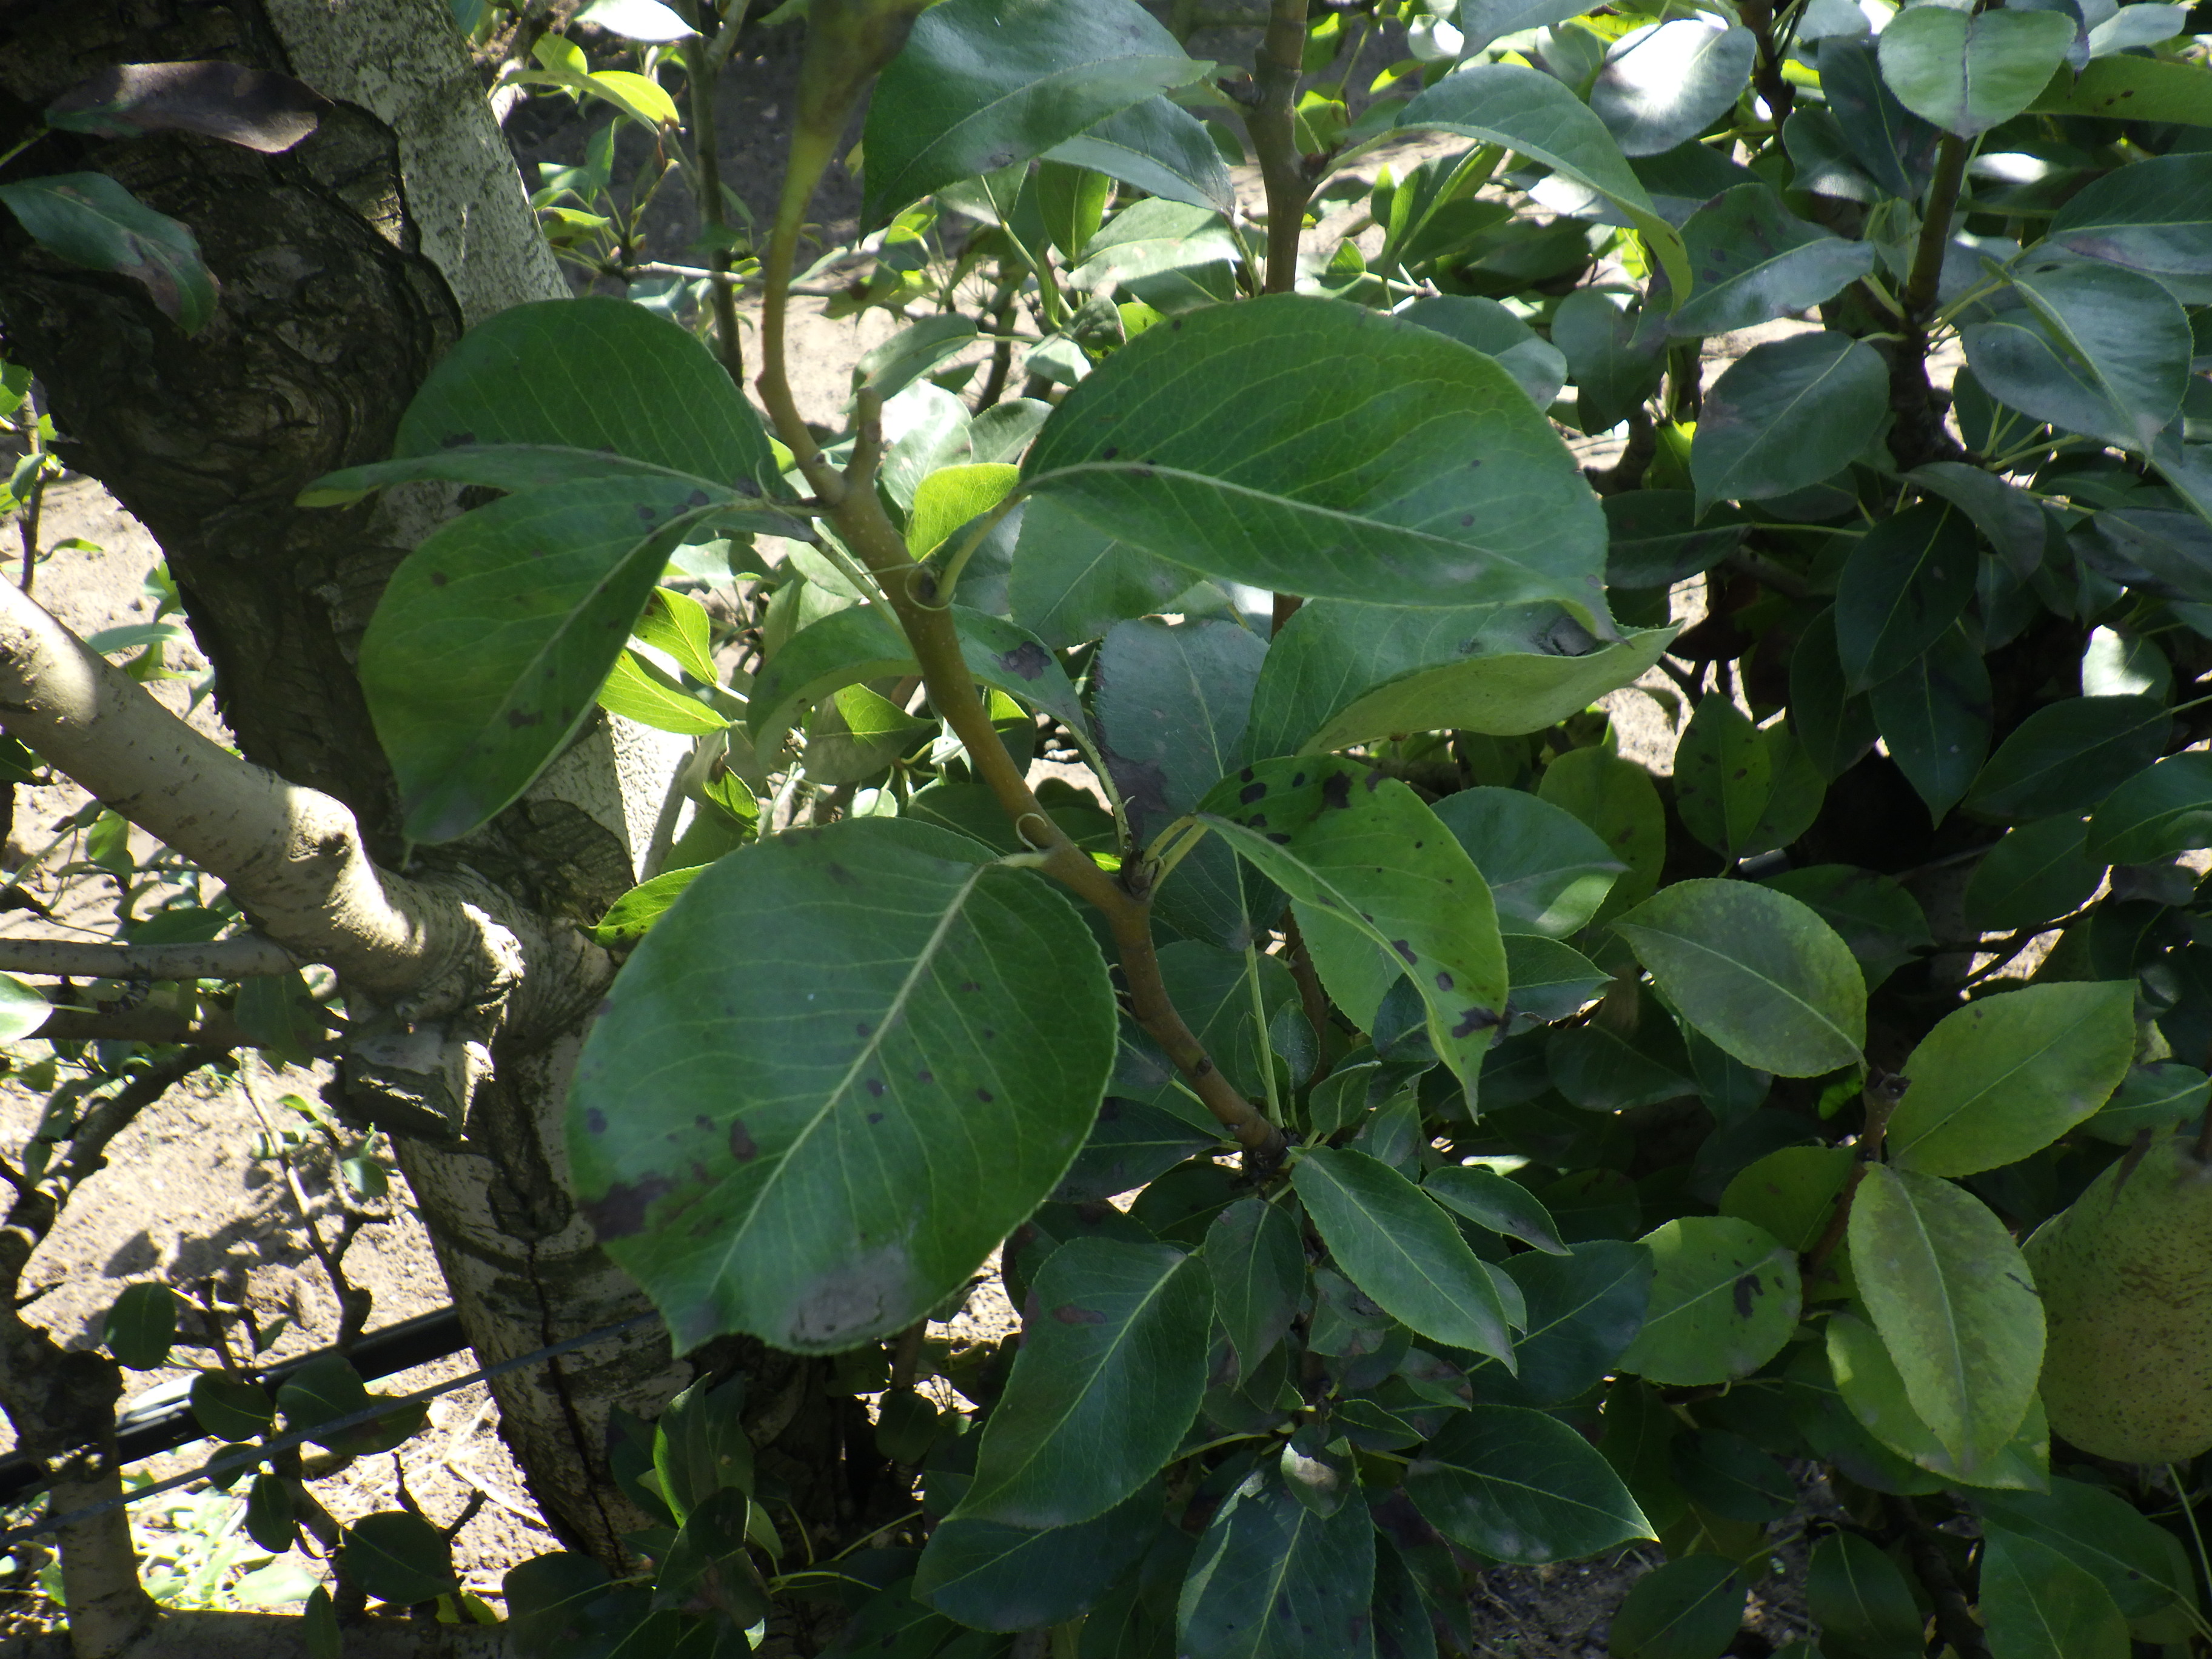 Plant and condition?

pear, black spot, chemical damage
